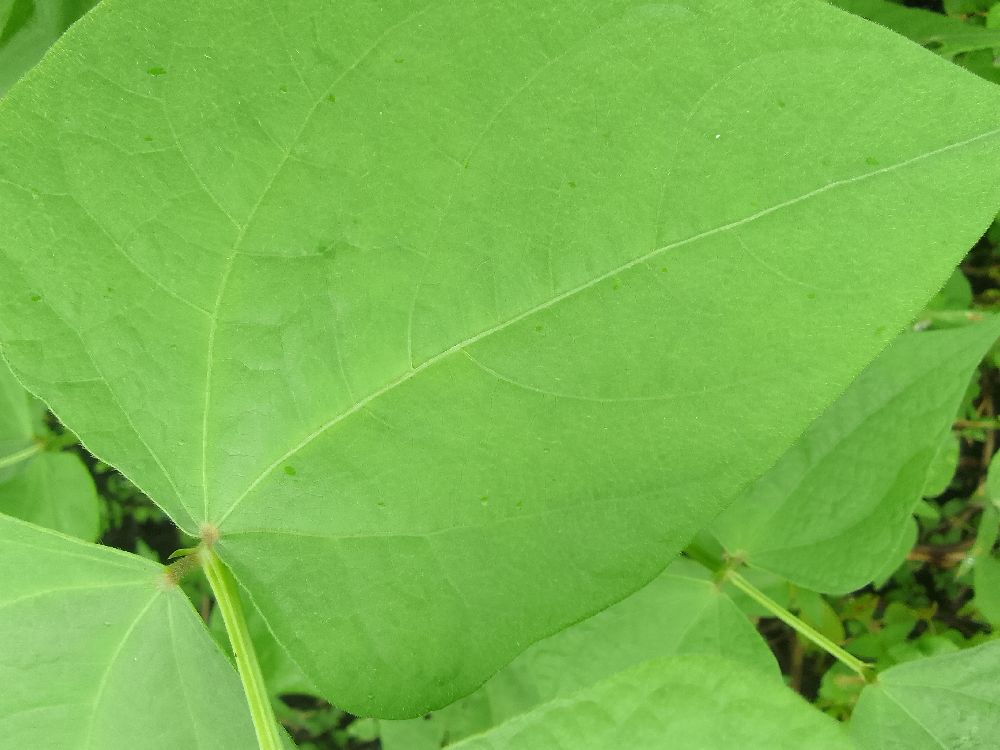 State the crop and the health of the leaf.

common bean, healthy
